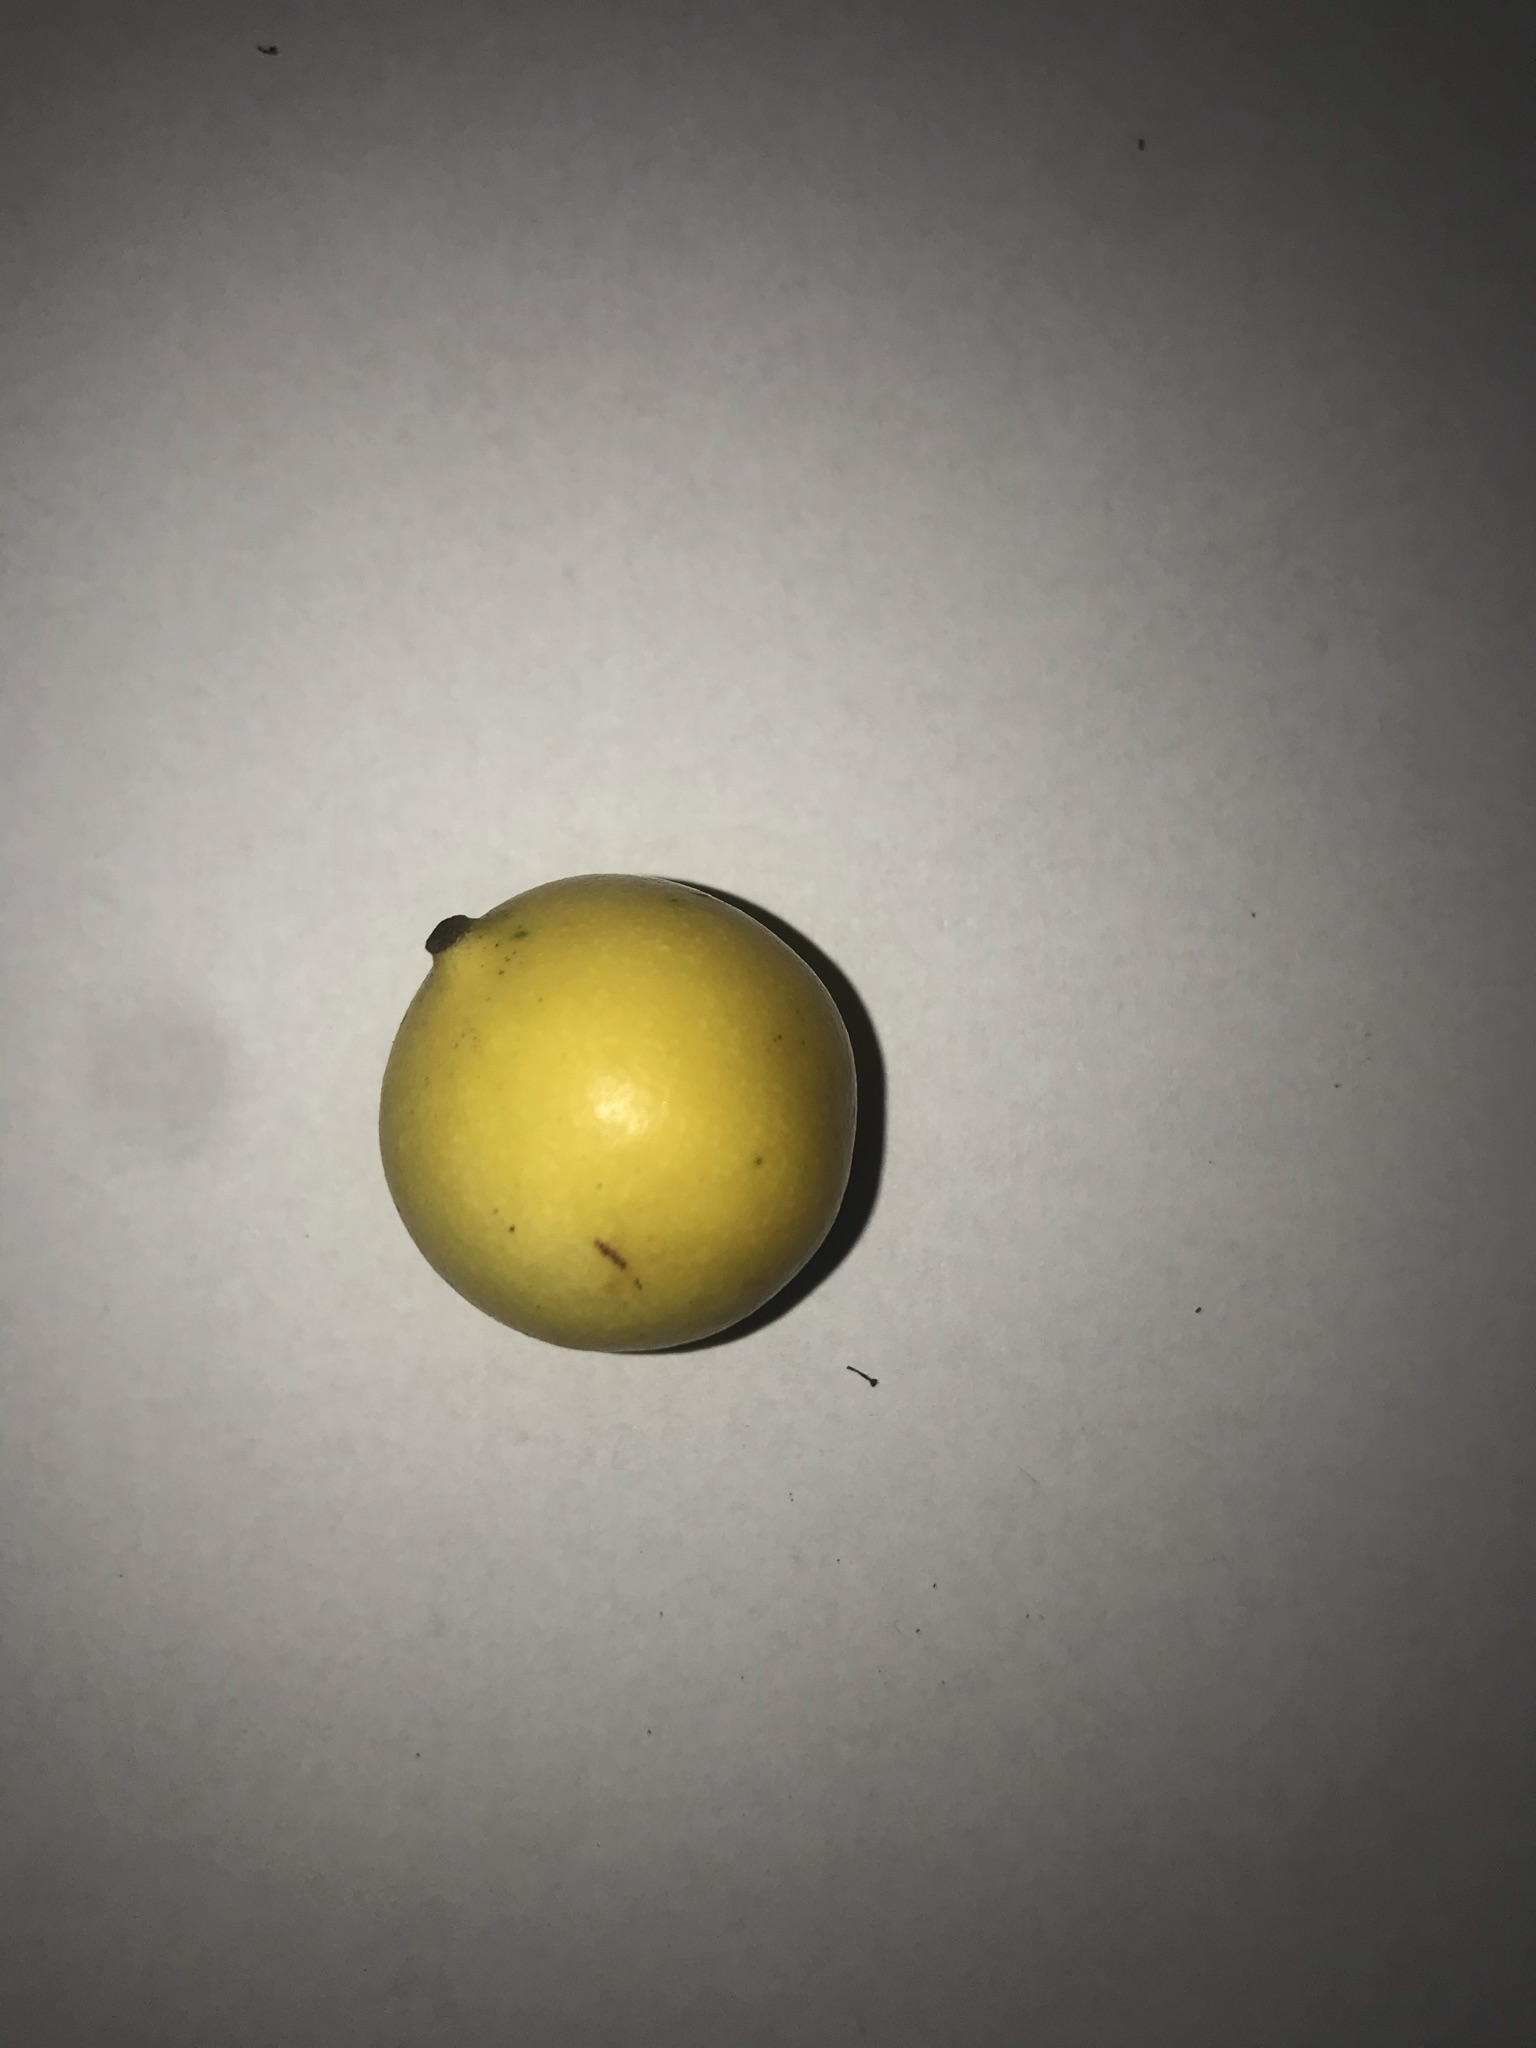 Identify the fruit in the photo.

abiu
